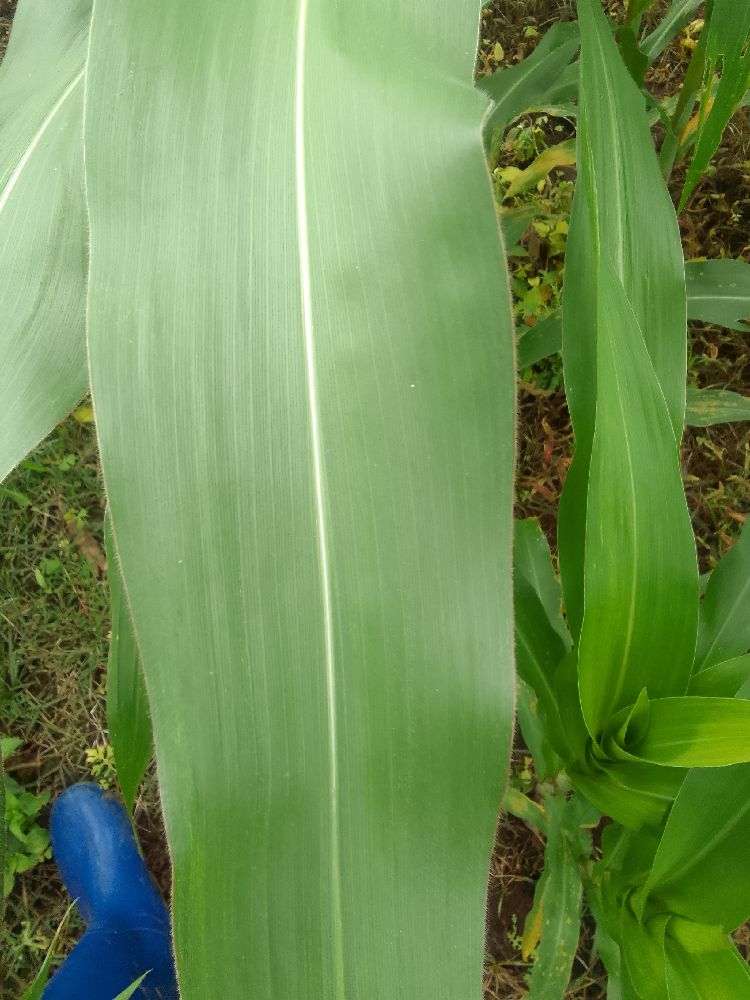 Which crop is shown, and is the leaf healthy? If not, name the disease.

maize, healthy
